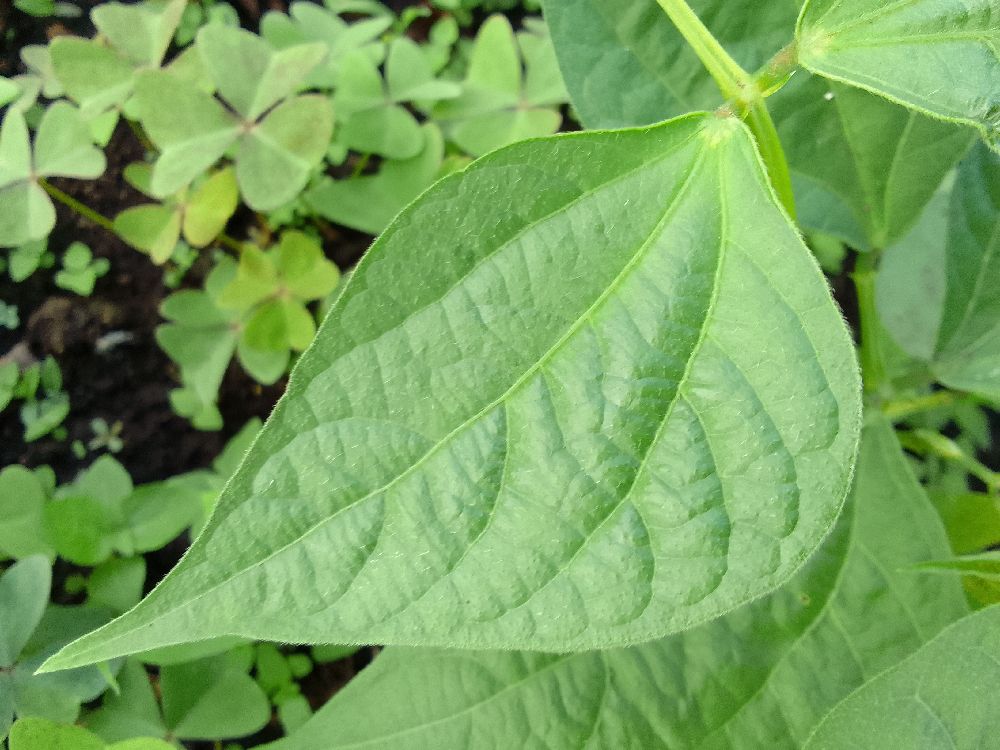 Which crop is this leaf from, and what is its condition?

common bean, healthy
